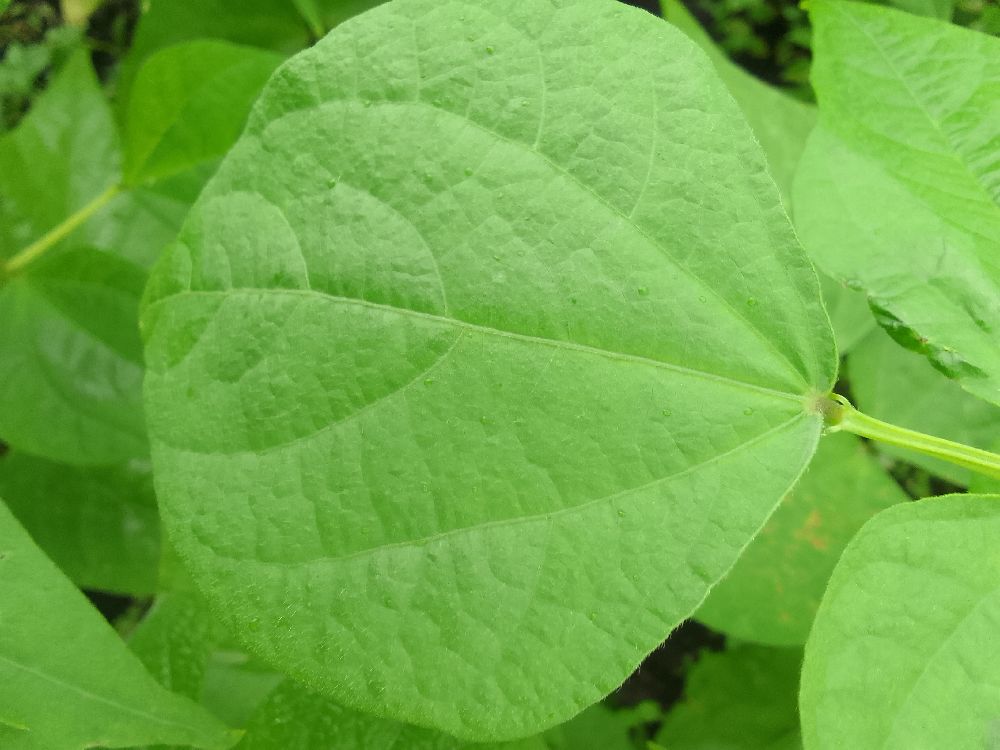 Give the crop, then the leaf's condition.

common bean, healthy
